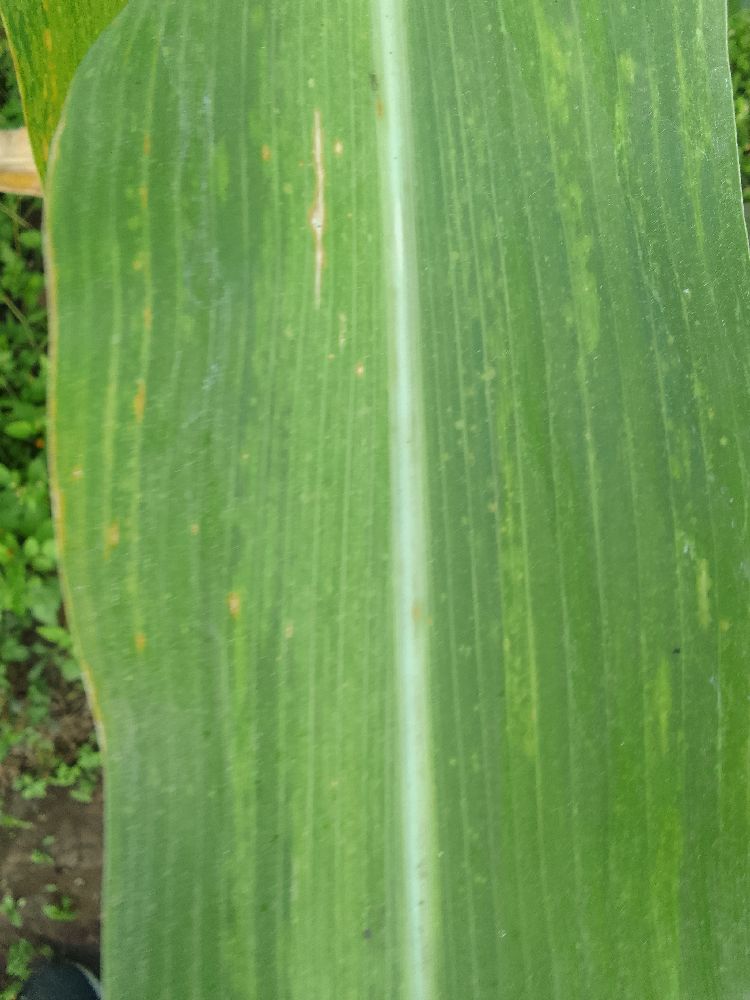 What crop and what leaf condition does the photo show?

maize, maize lethal necrosis
